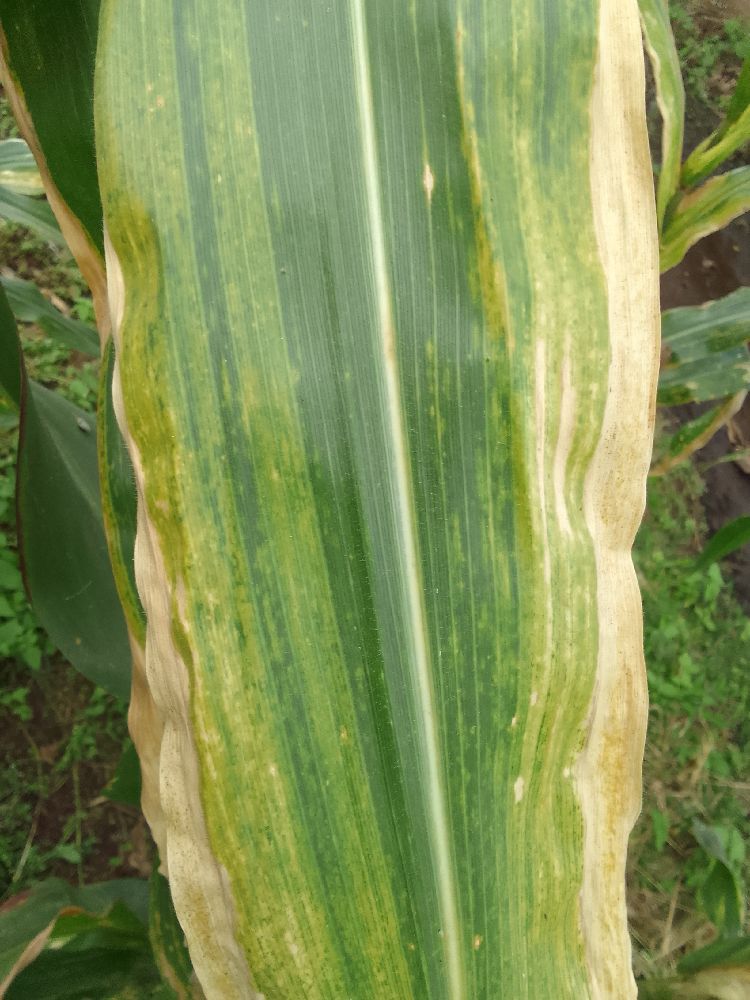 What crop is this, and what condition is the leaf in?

maize, maize lethal necrosis
